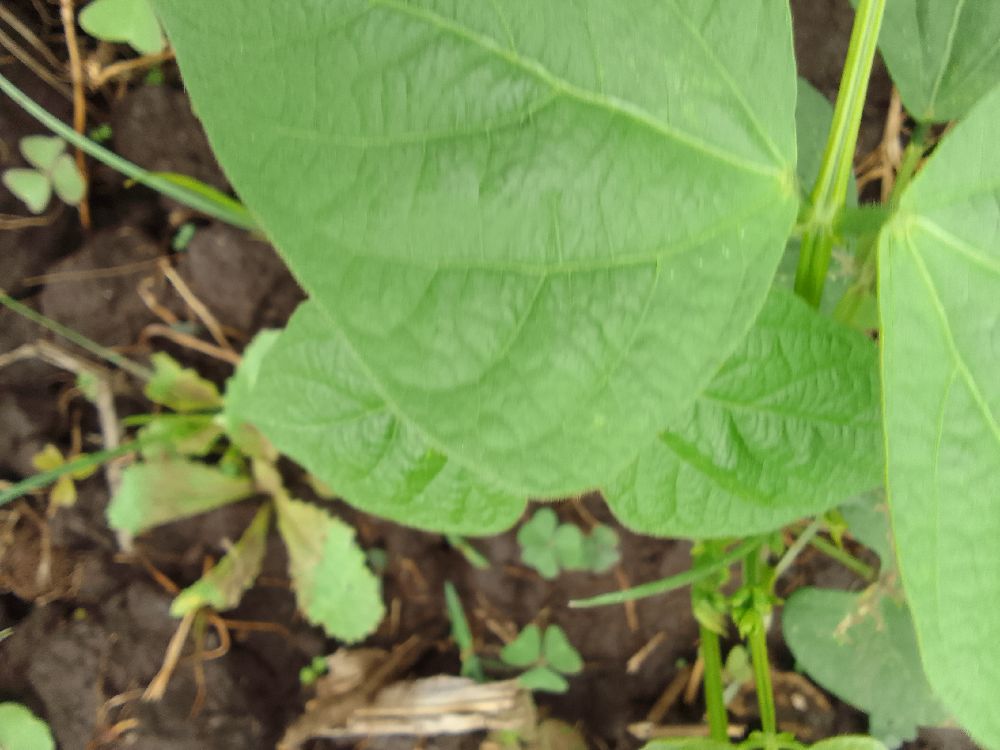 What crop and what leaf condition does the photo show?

common bean, healthy
